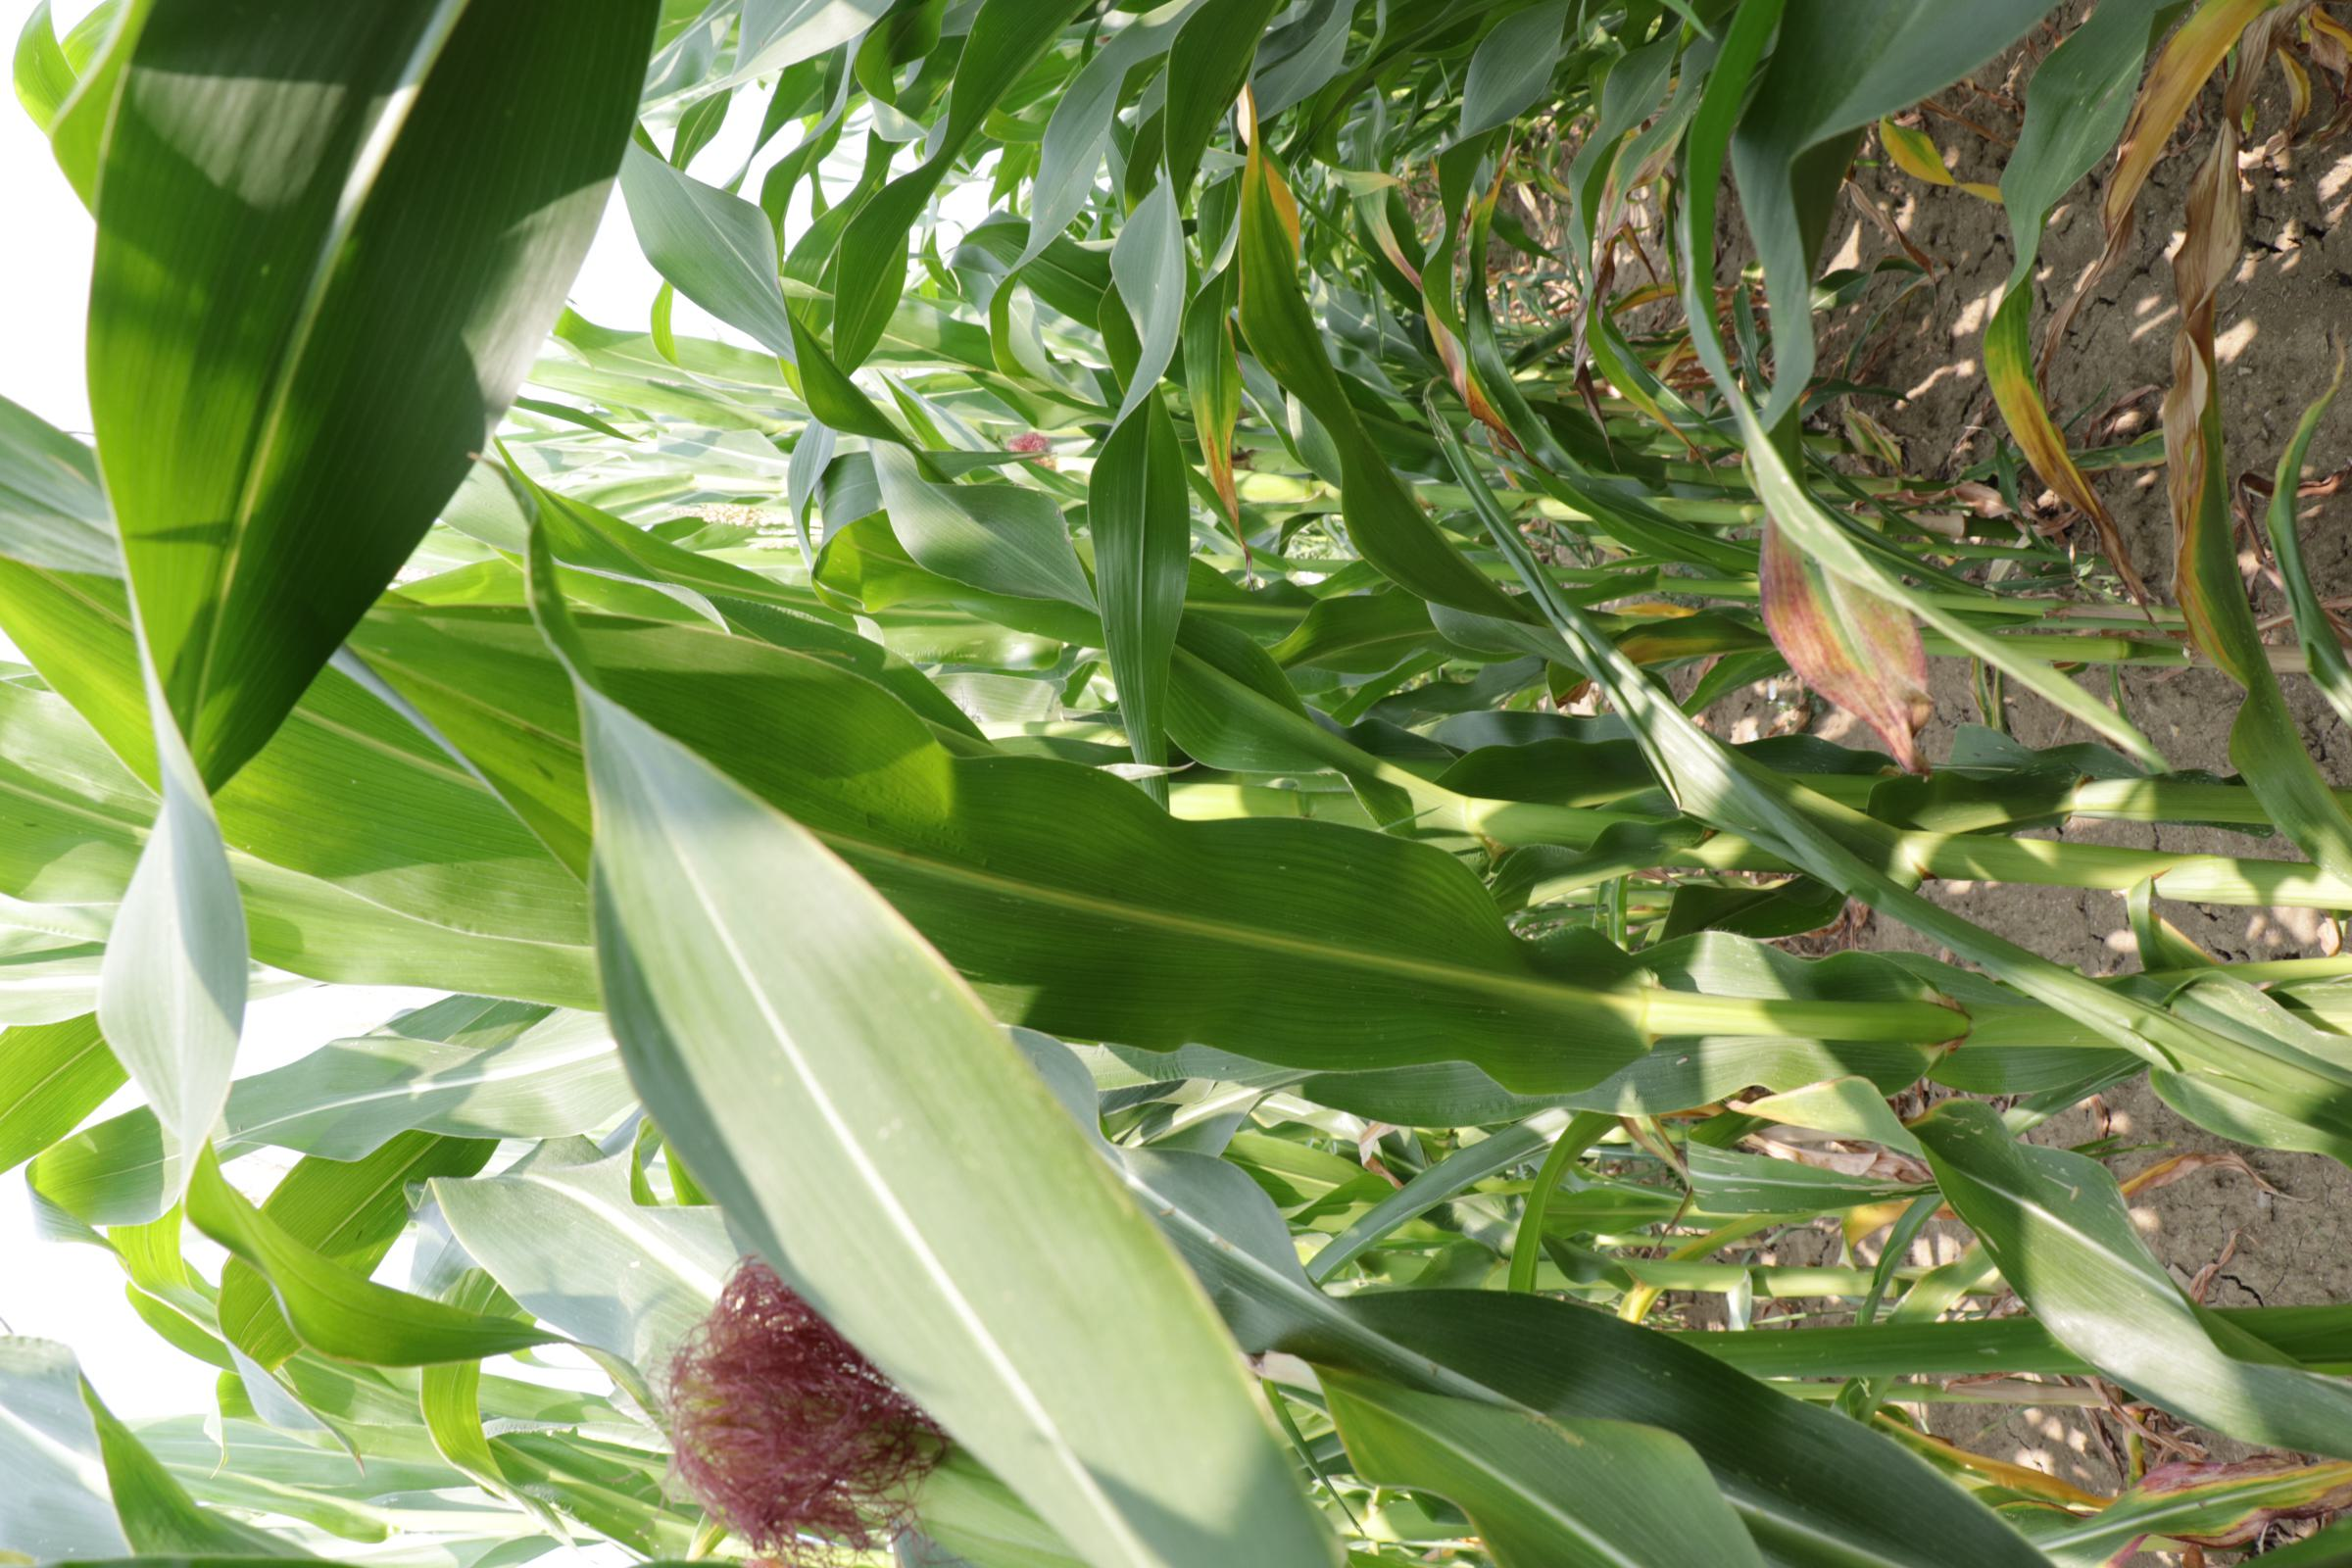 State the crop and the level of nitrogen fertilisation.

maize, full nitrogen fertilisation
